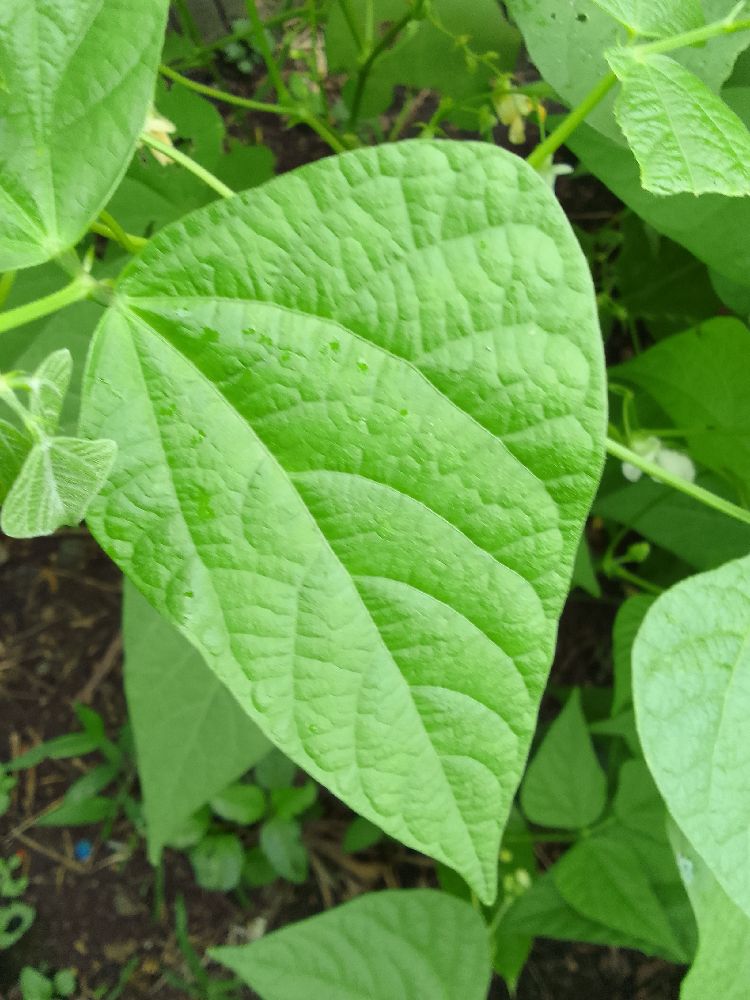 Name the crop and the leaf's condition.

common bean, healthy
